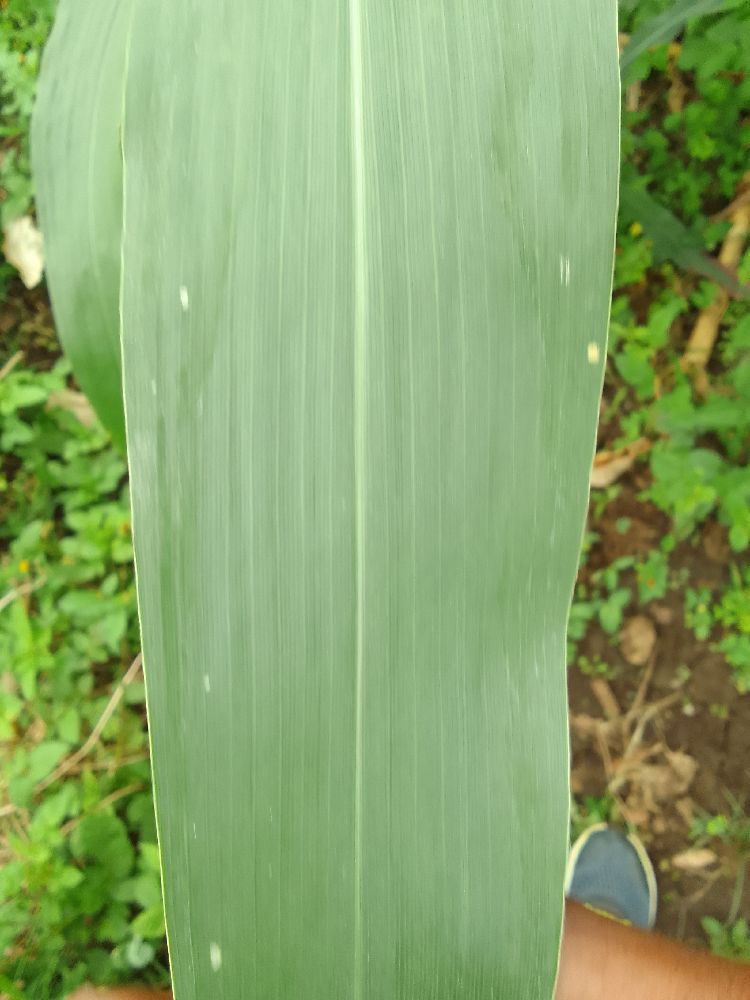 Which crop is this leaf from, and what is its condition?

maize, healthy
